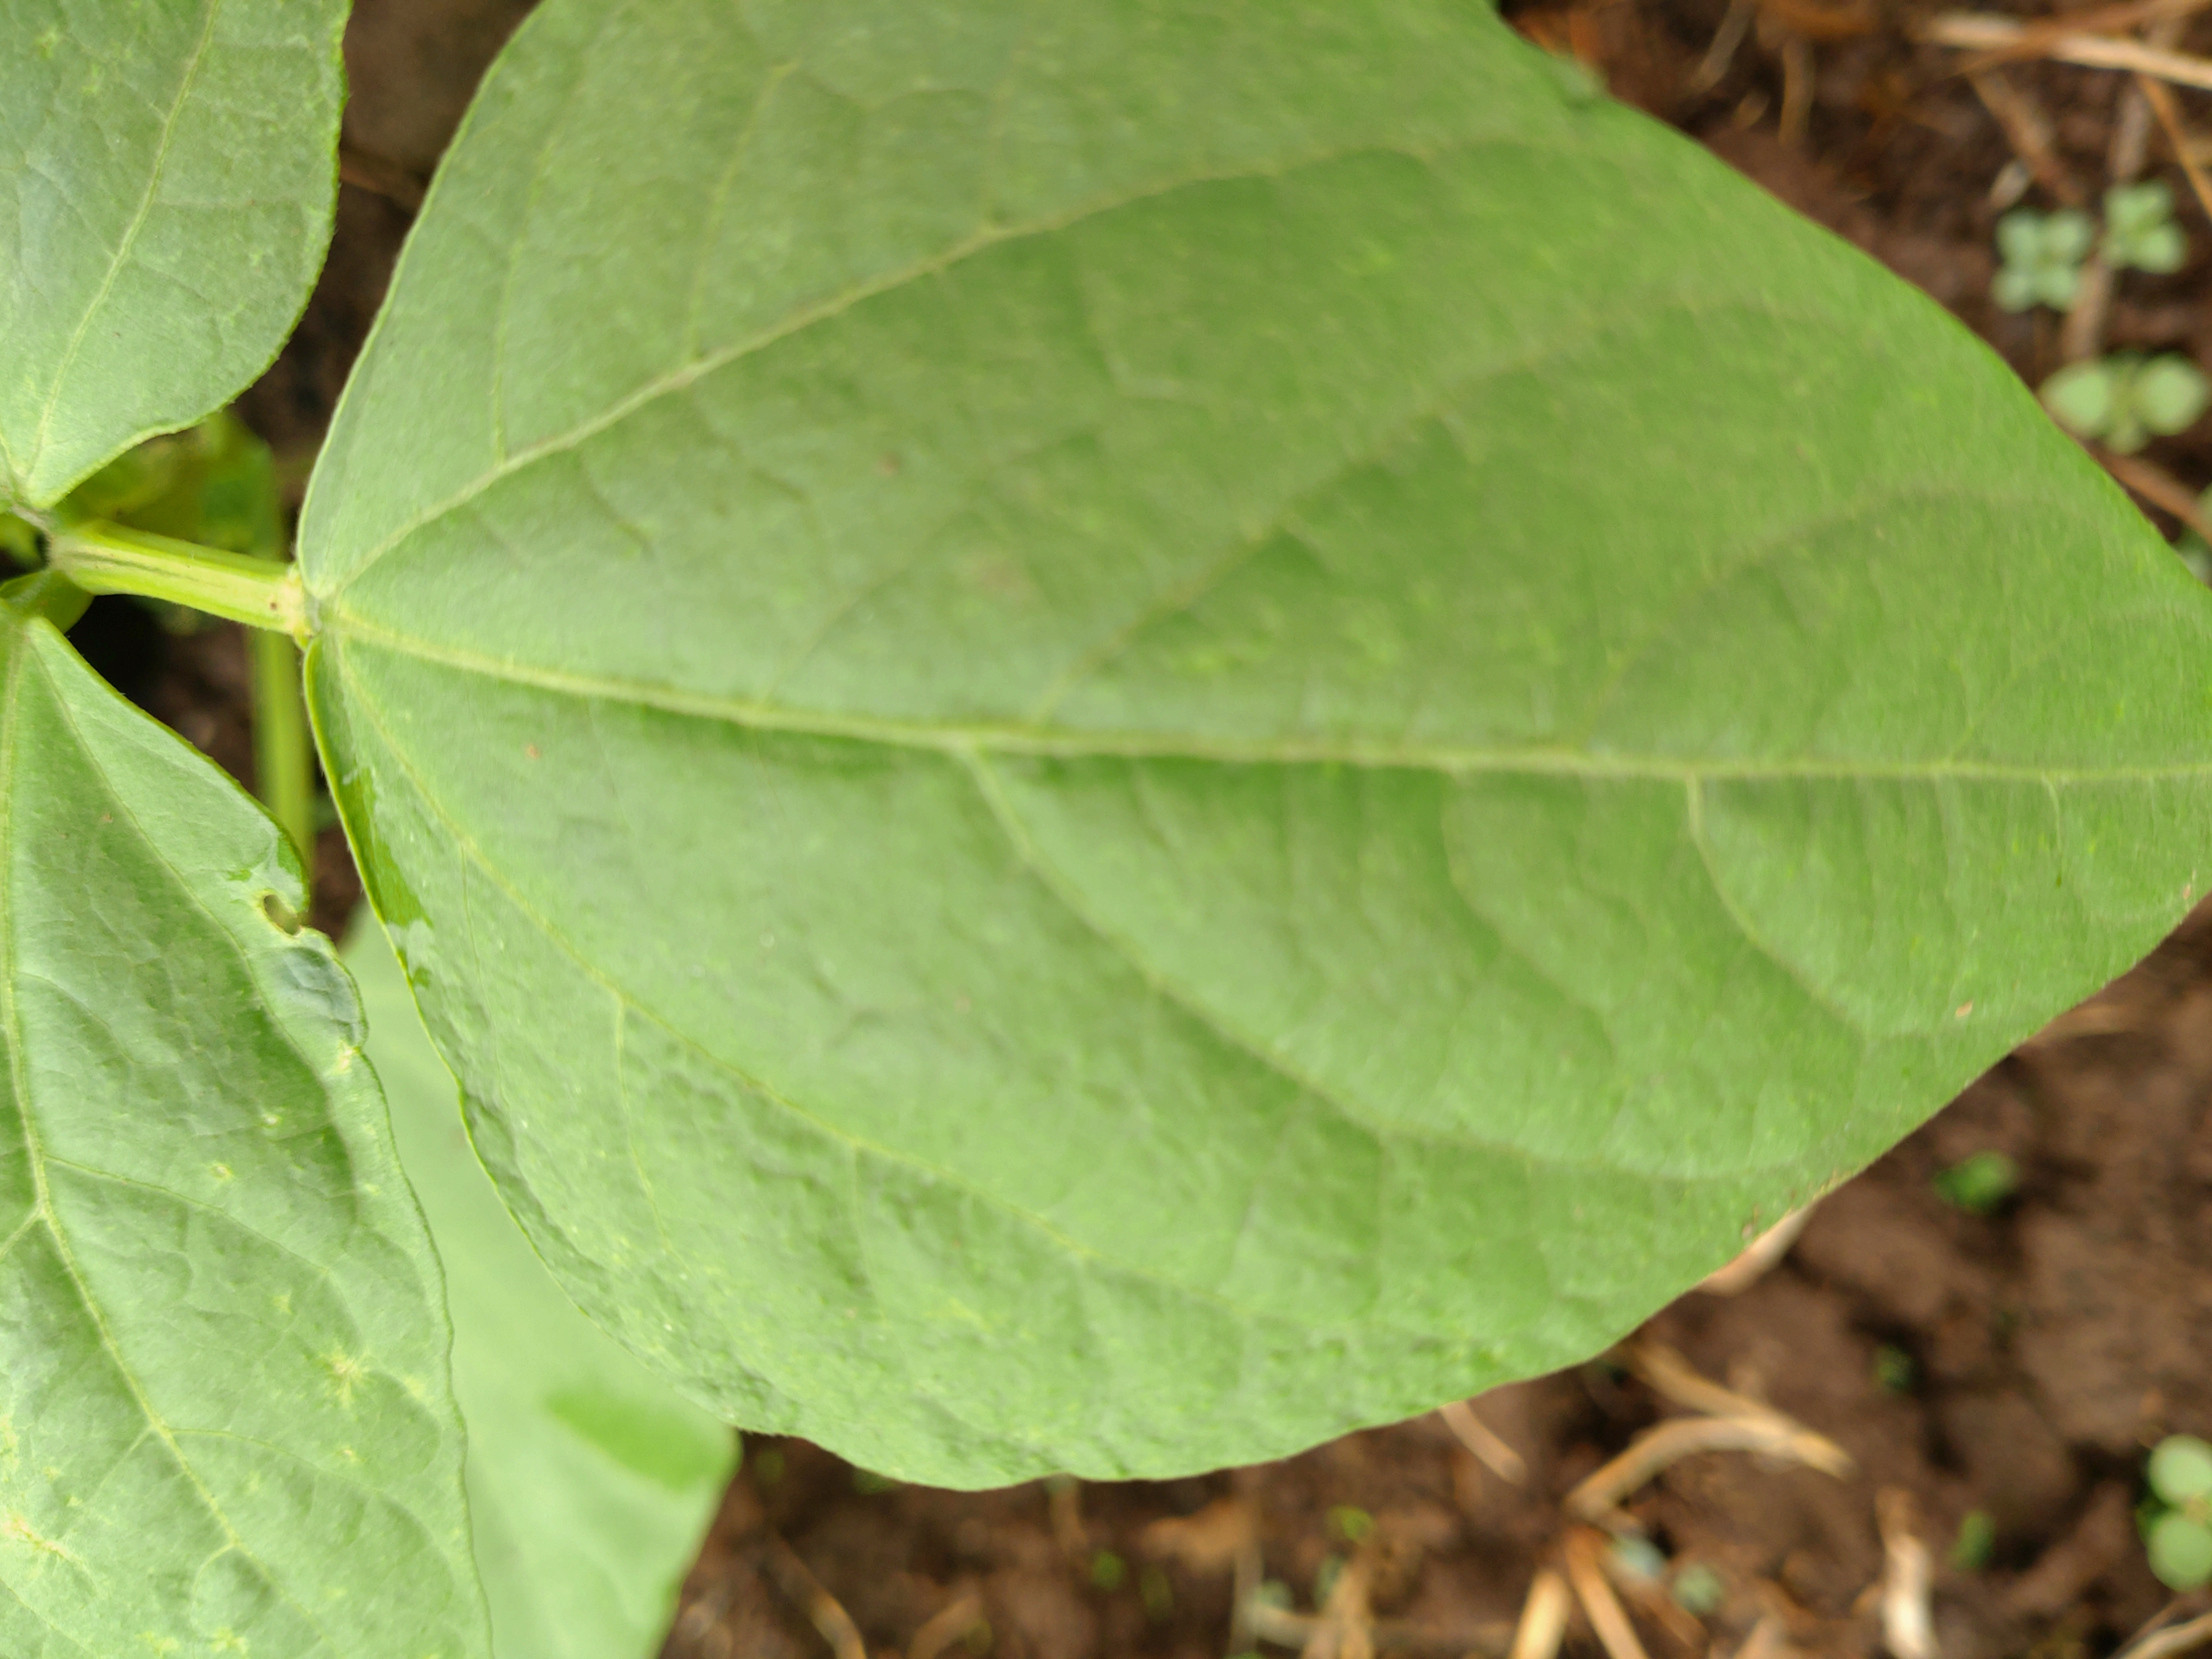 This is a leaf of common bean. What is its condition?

healthy
